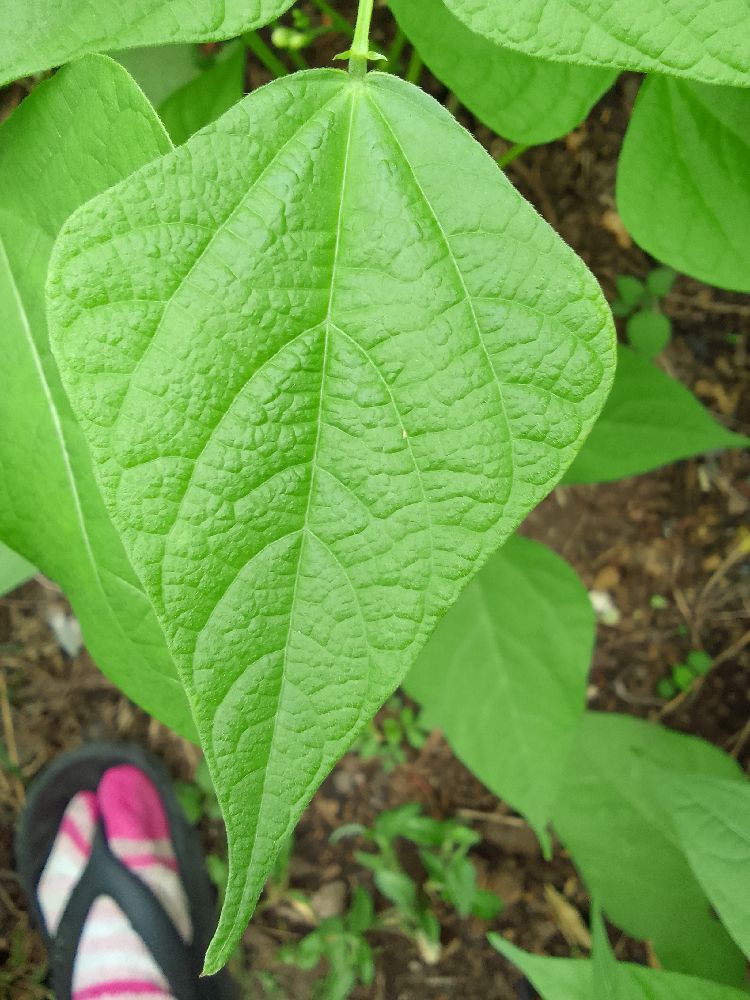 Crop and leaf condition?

common bean, healthy
